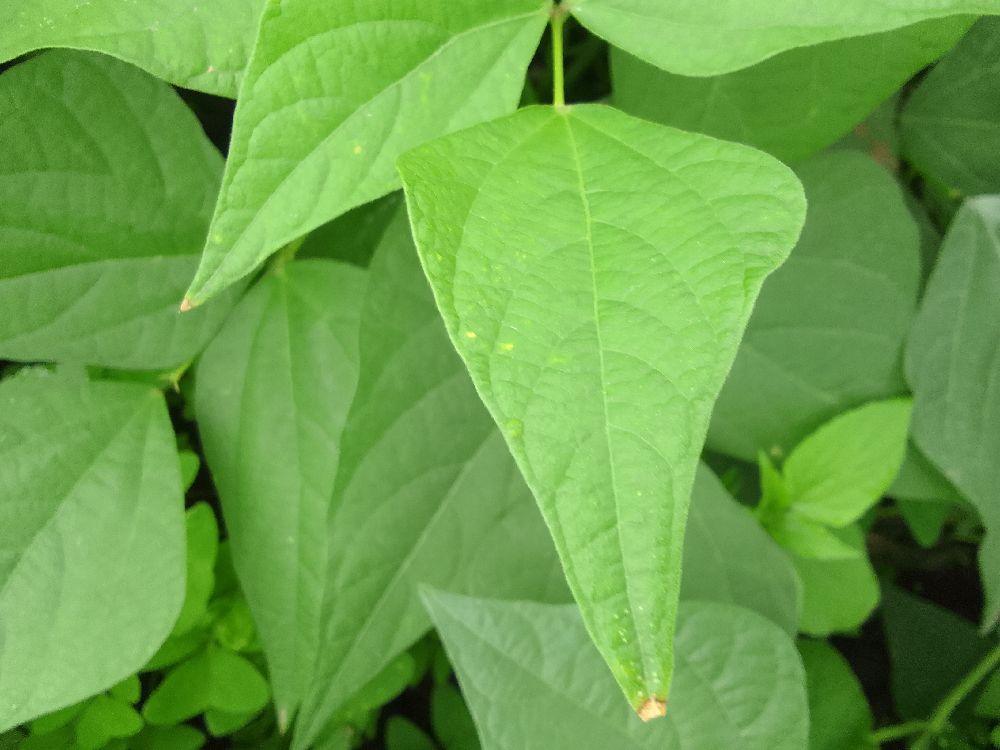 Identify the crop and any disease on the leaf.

common bean, healthy
